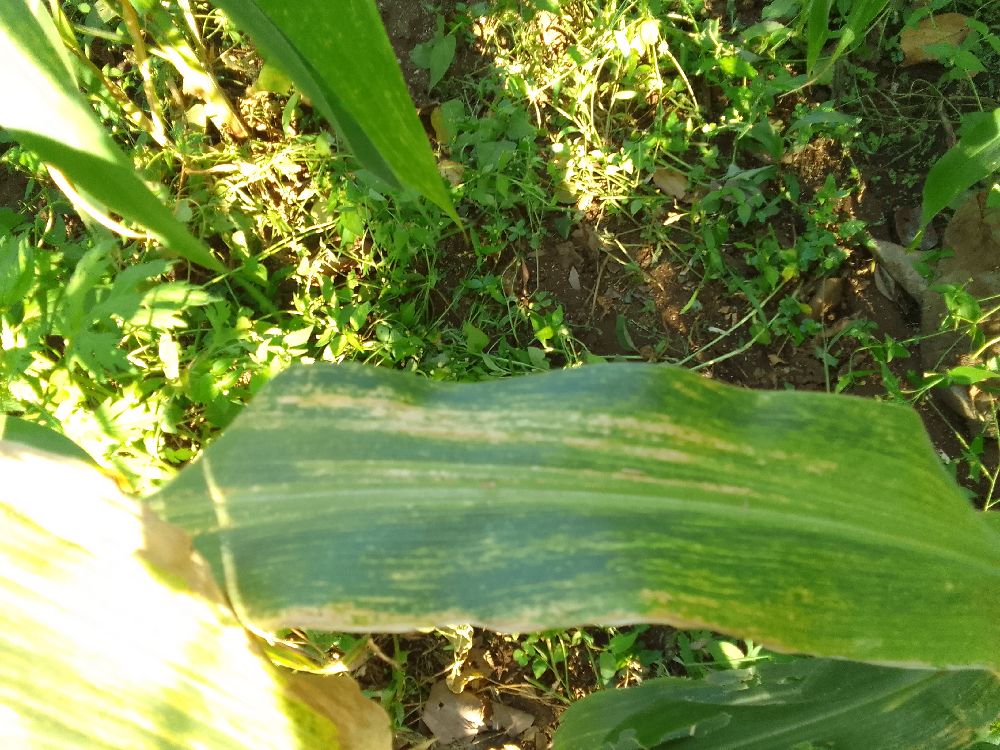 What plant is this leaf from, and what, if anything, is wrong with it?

maize, maize lethal necrosis
